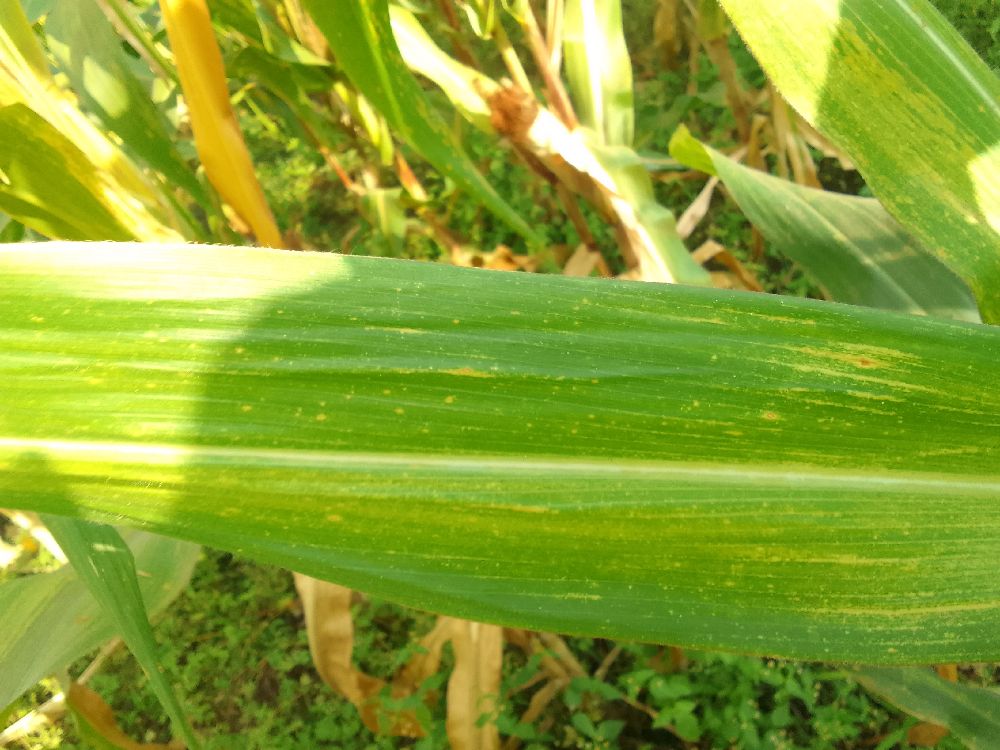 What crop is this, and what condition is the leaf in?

maize, maize lethal necrosis
